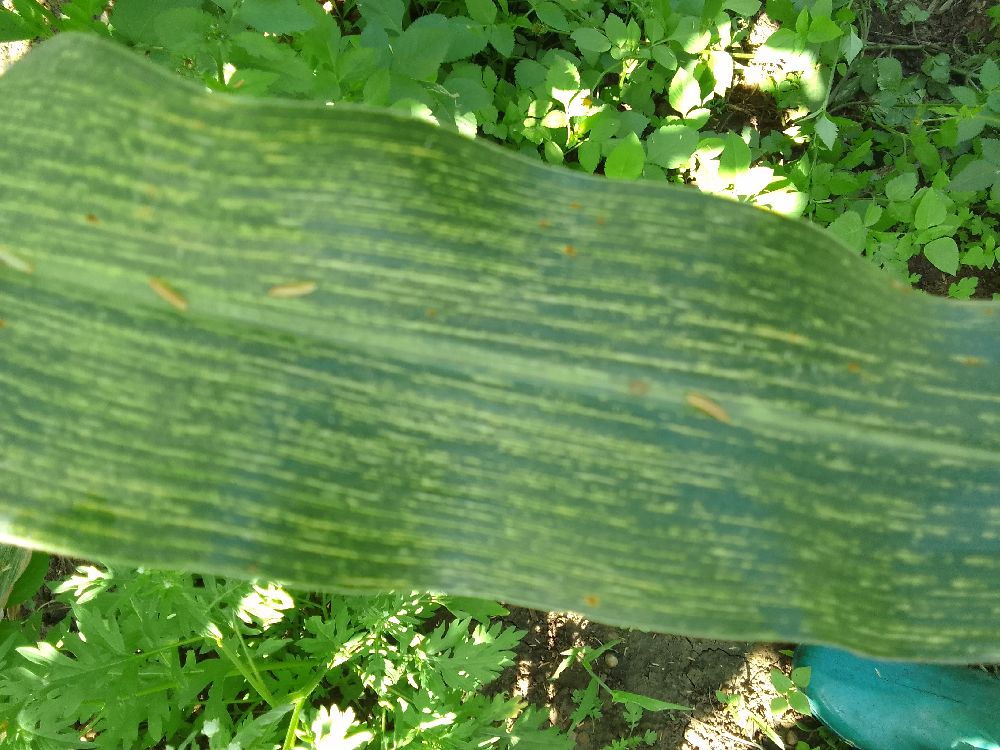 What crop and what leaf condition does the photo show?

maize, maize streak virus
